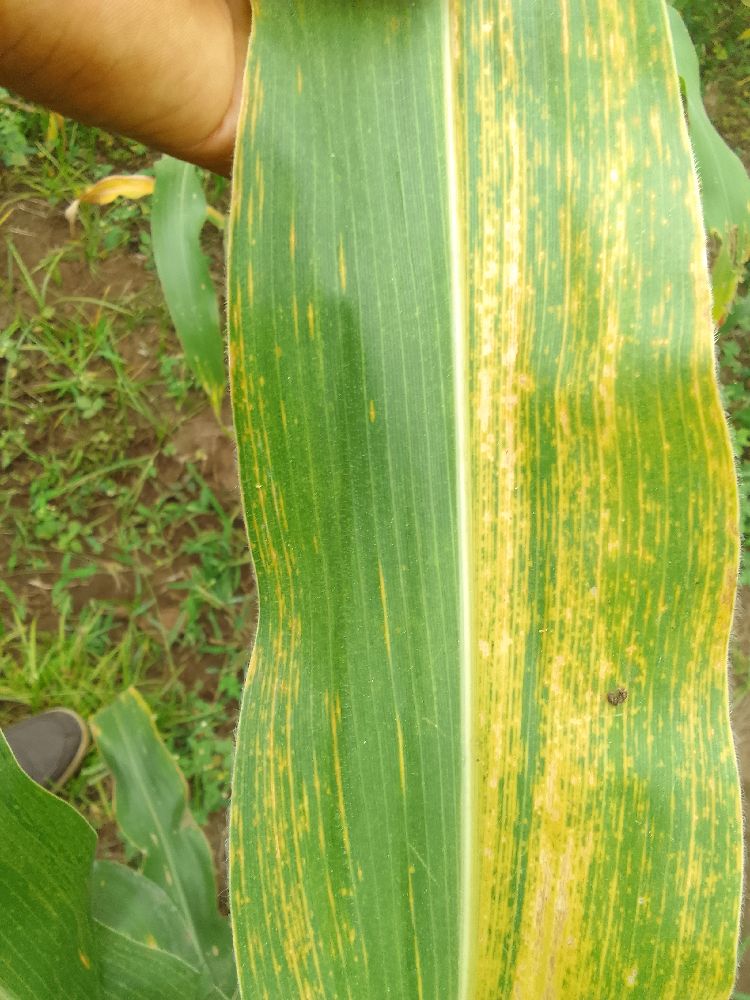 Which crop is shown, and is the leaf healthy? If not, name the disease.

maize, maize lethal necrosis
